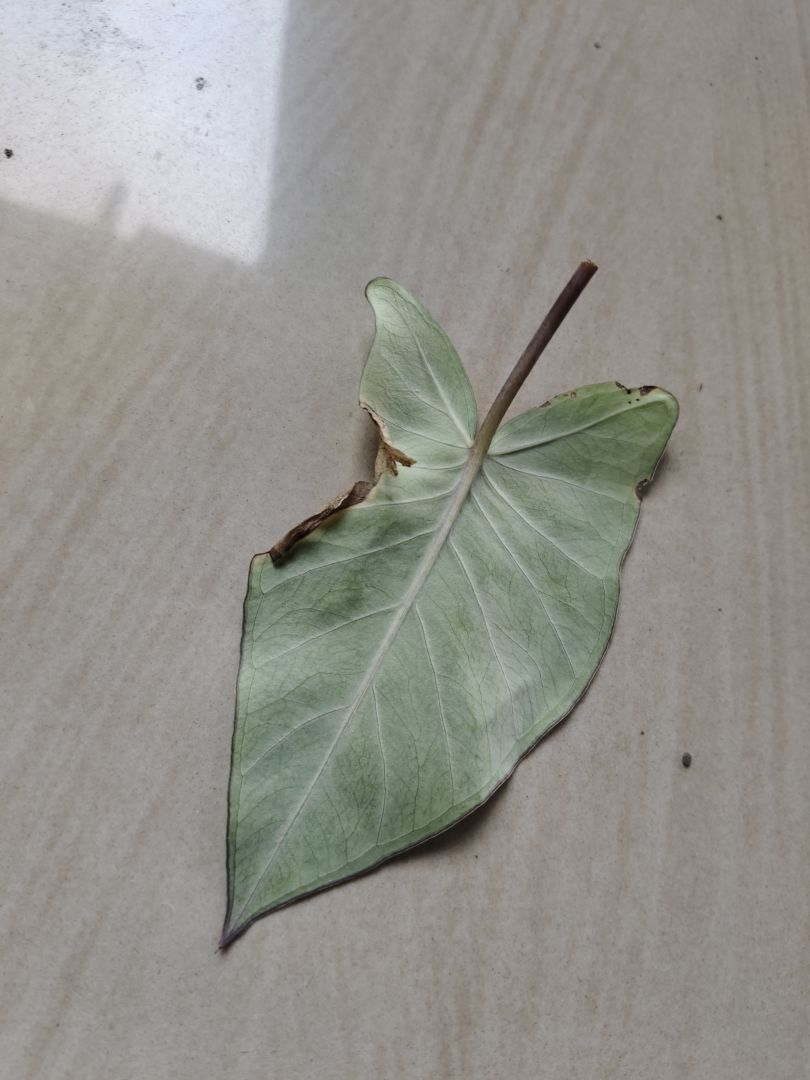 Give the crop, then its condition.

taro, leaf blight
